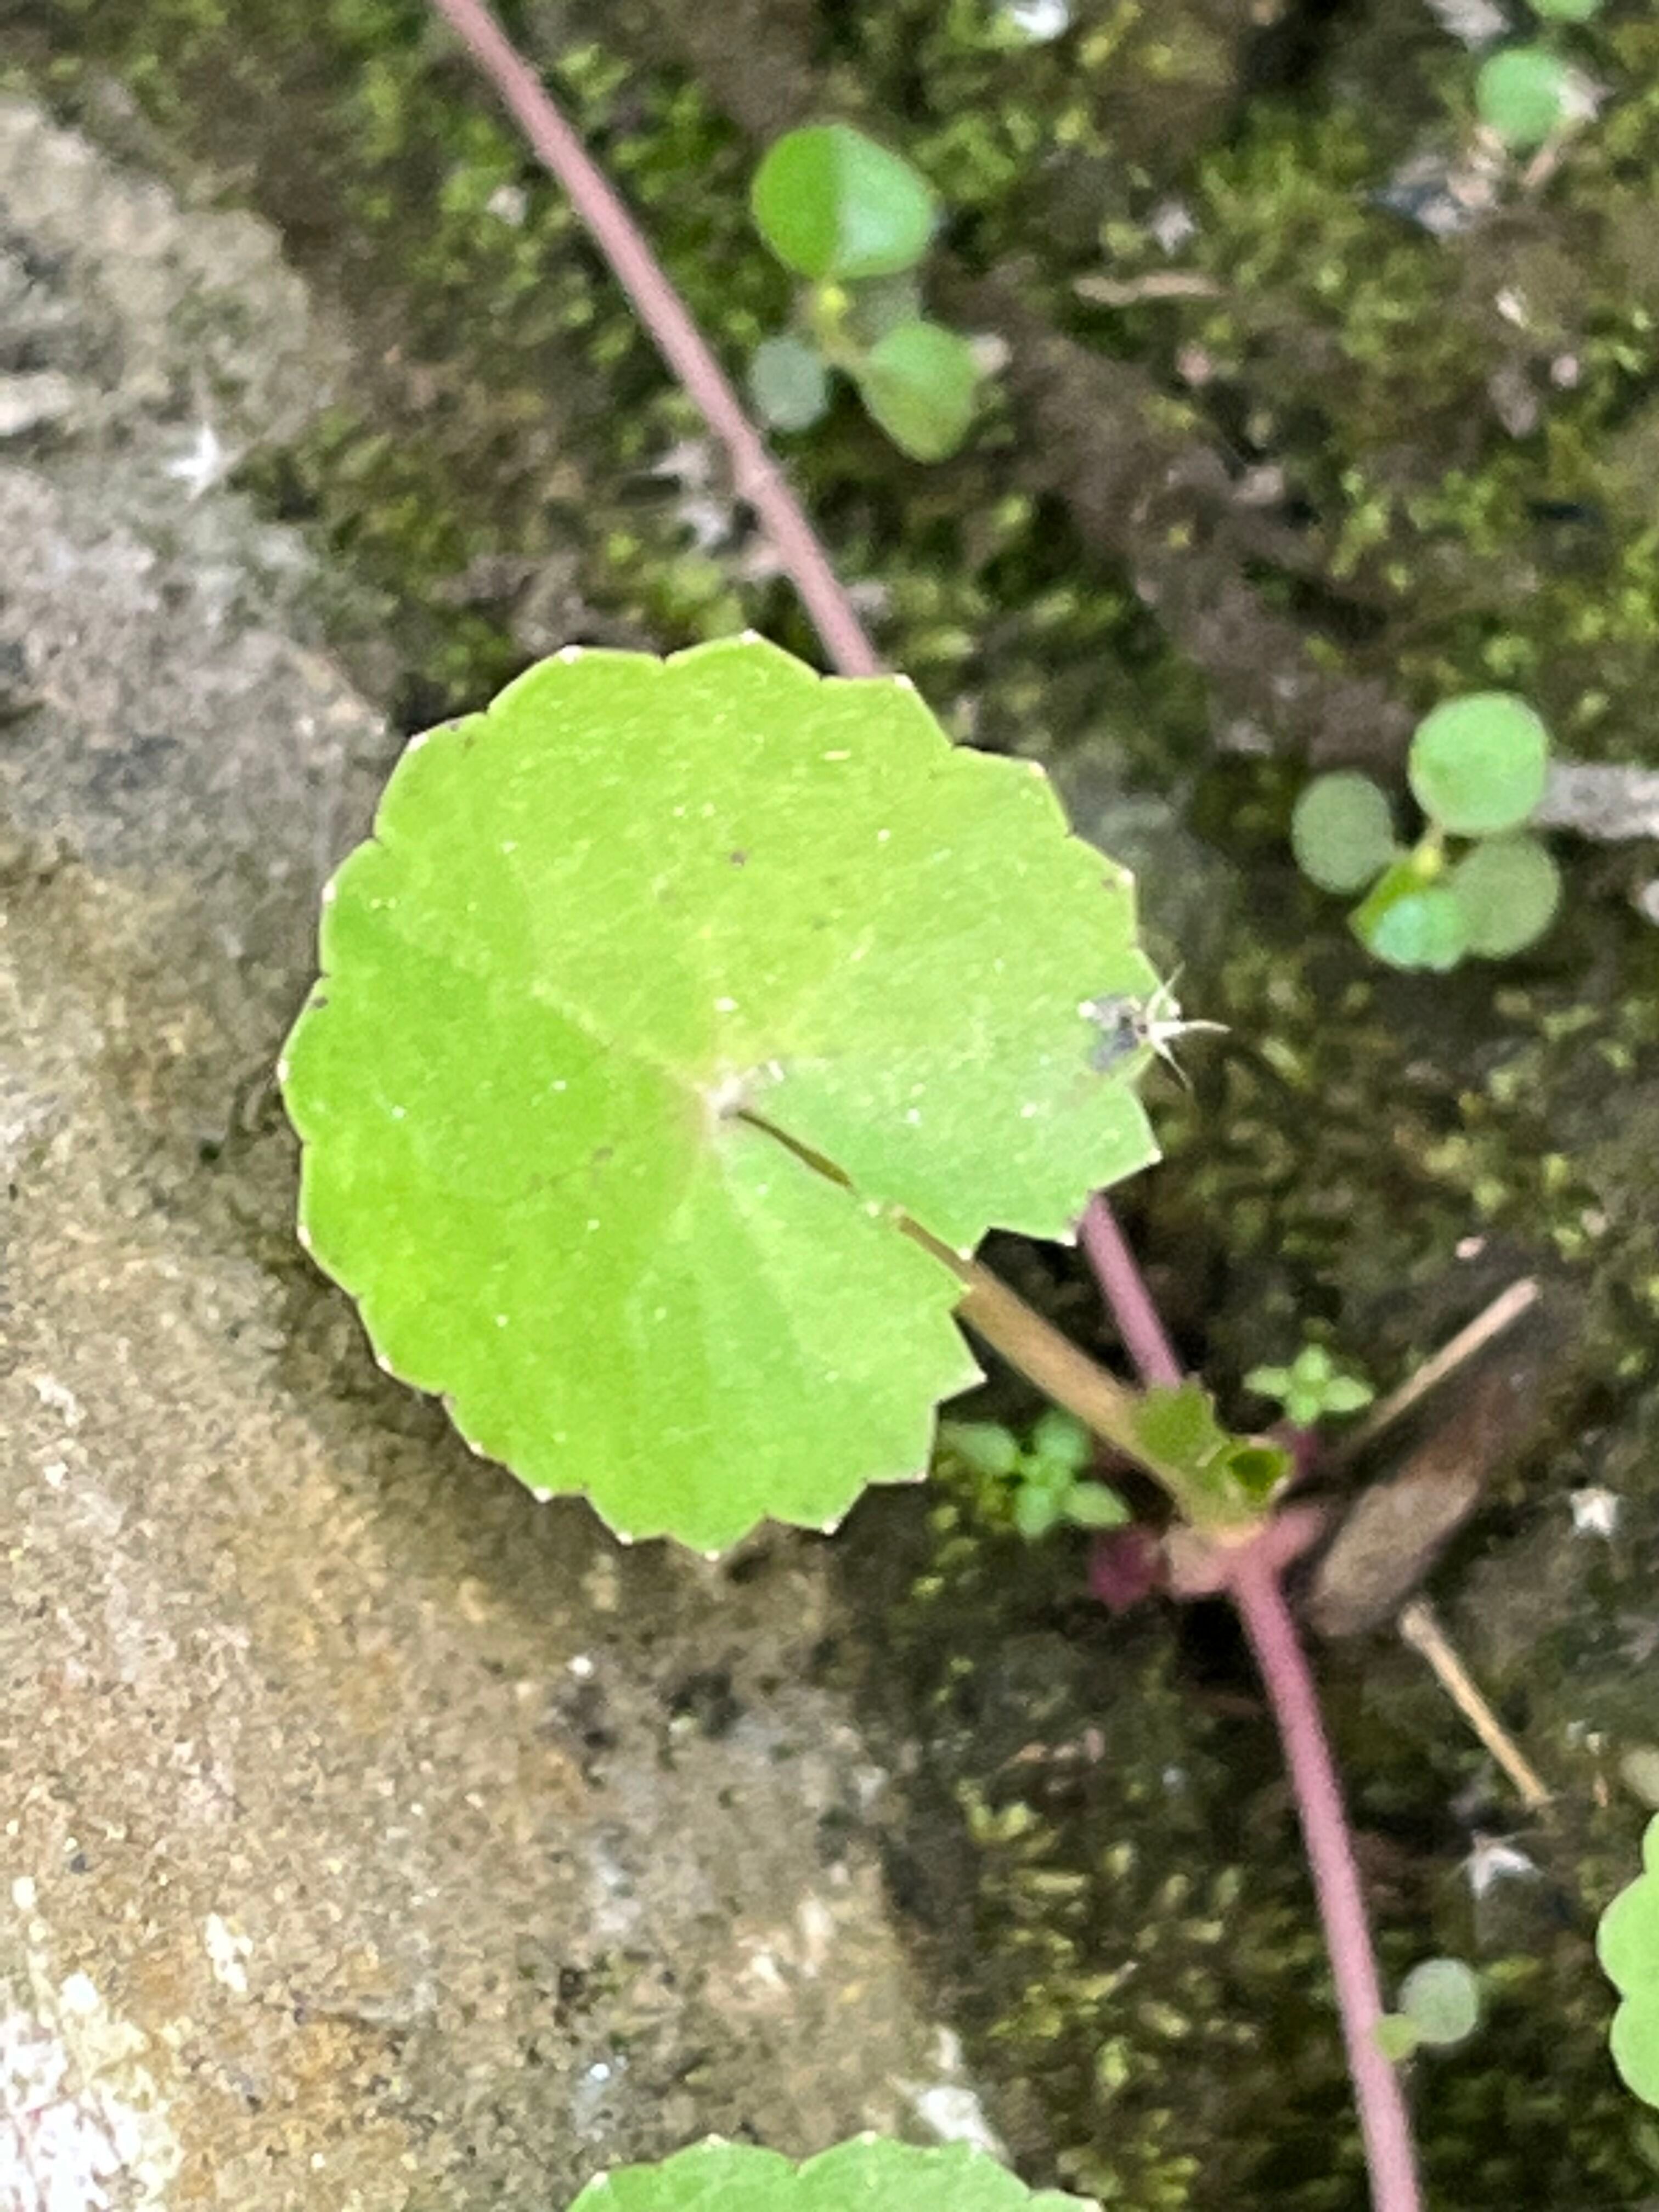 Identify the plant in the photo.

thankuni
